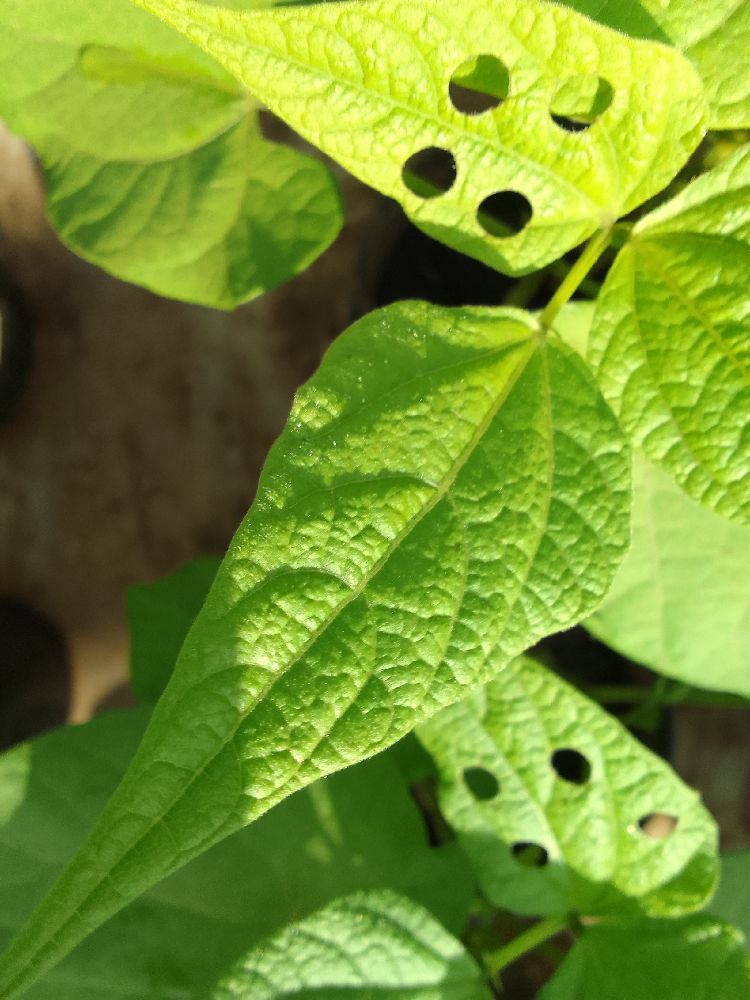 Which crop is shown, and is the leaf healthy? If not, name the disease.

common bean, healthy
